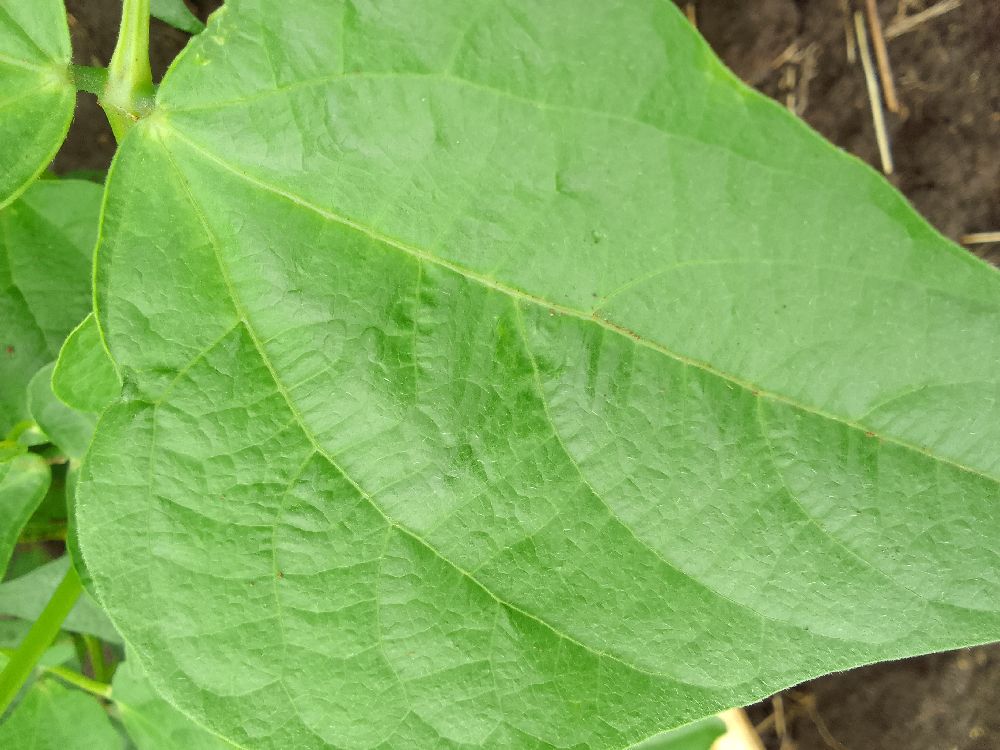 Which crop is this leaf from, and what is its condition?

common bean, healthy
